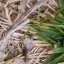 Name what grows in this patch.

grass
